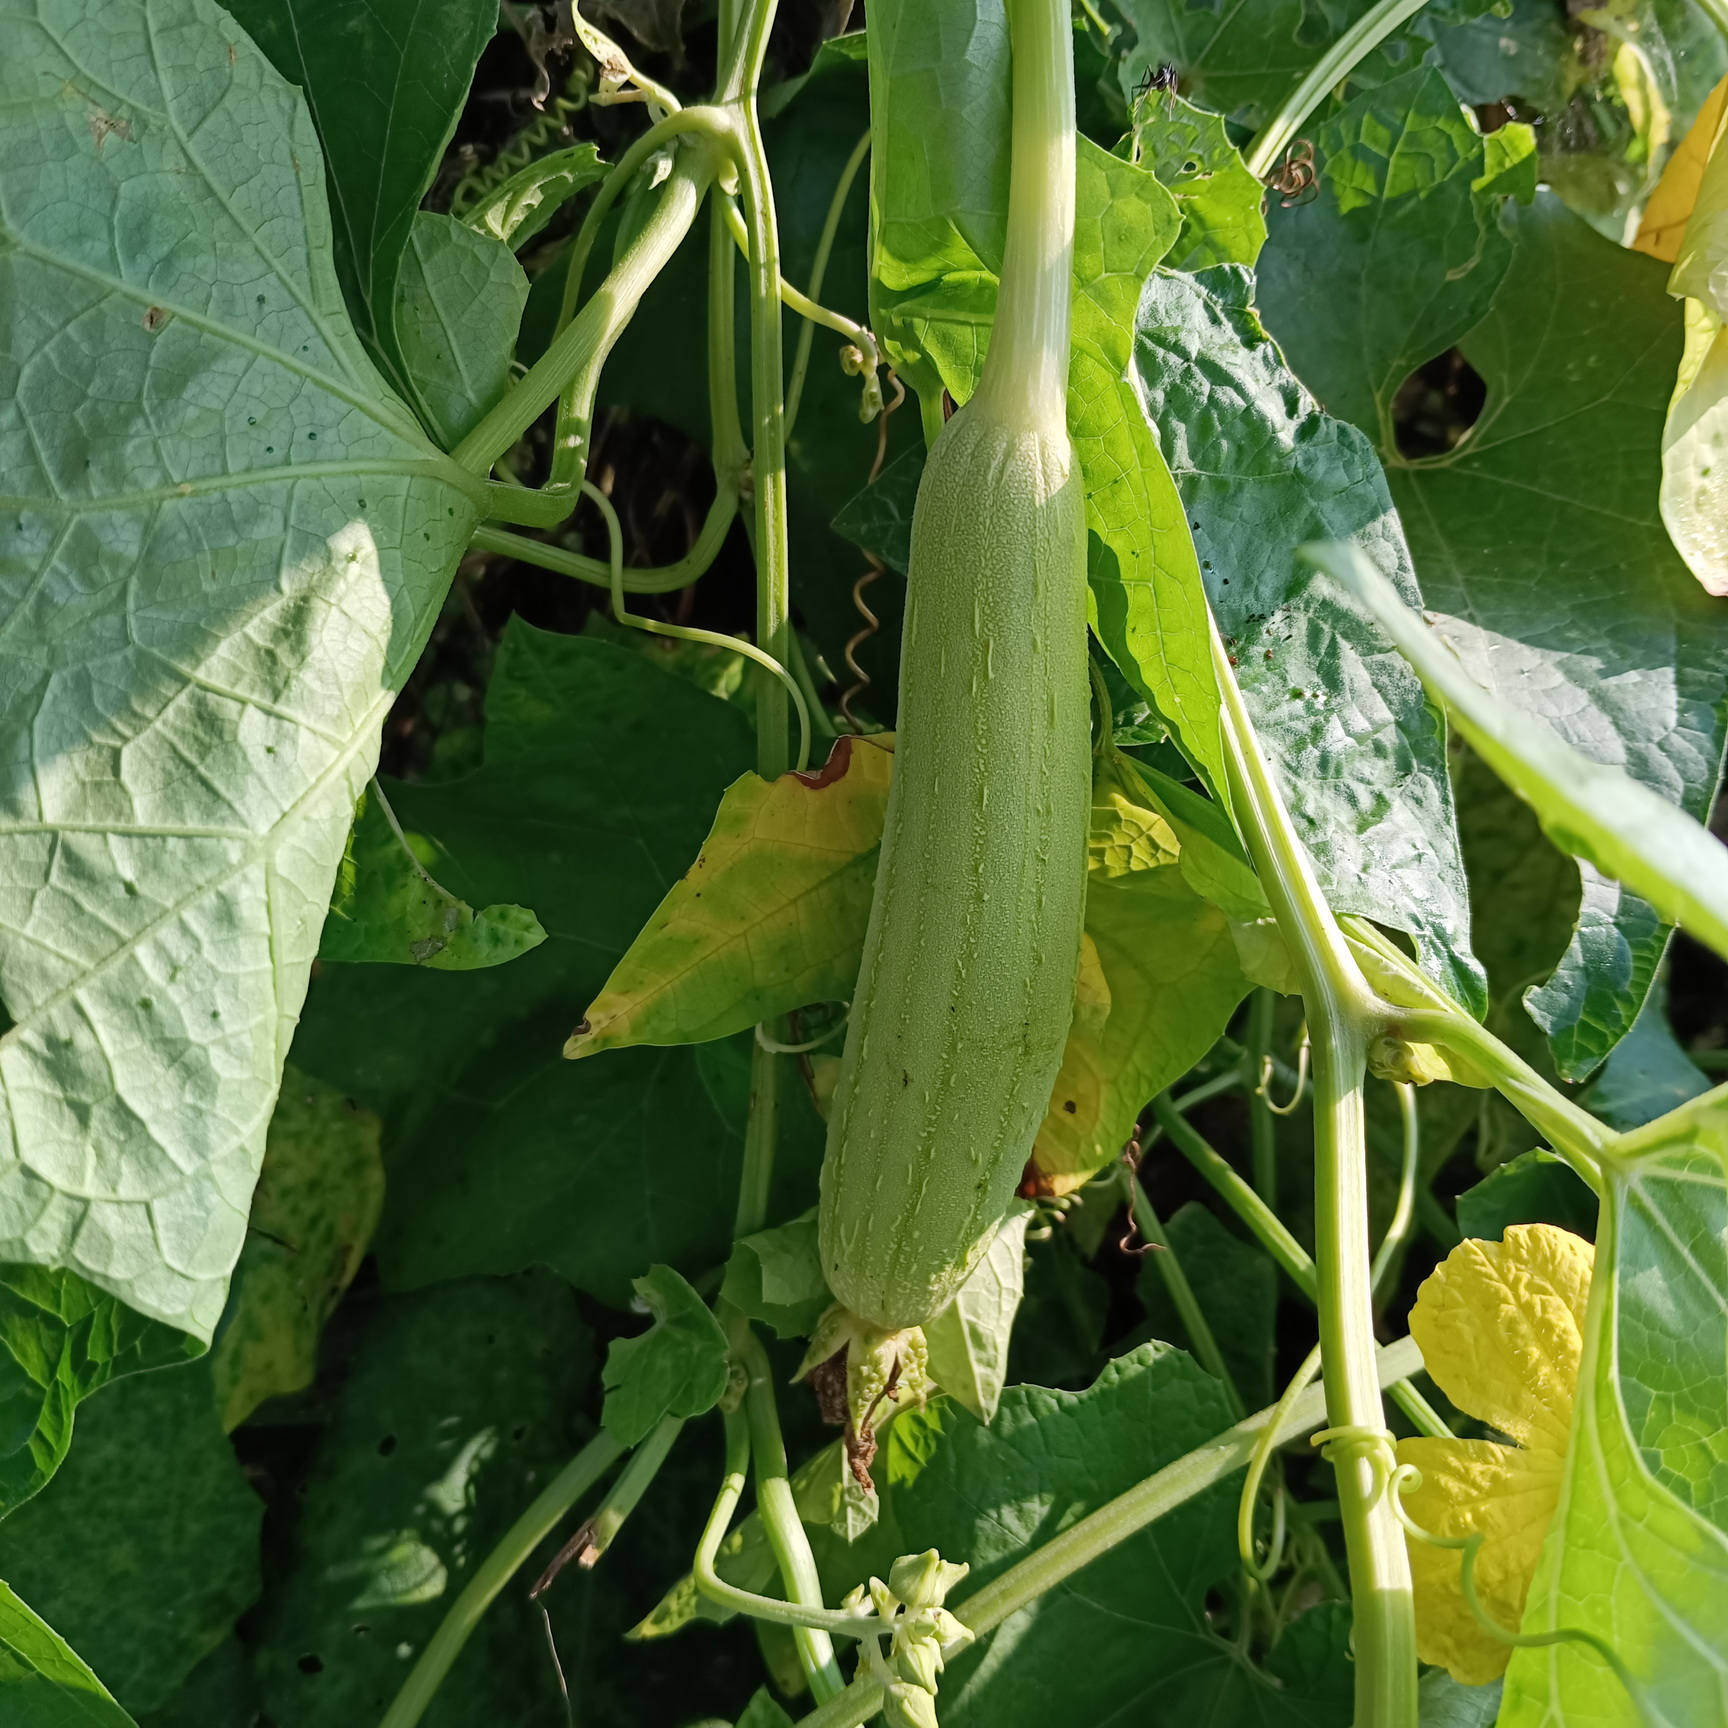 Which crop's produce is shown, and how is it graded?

luffa, fresh
